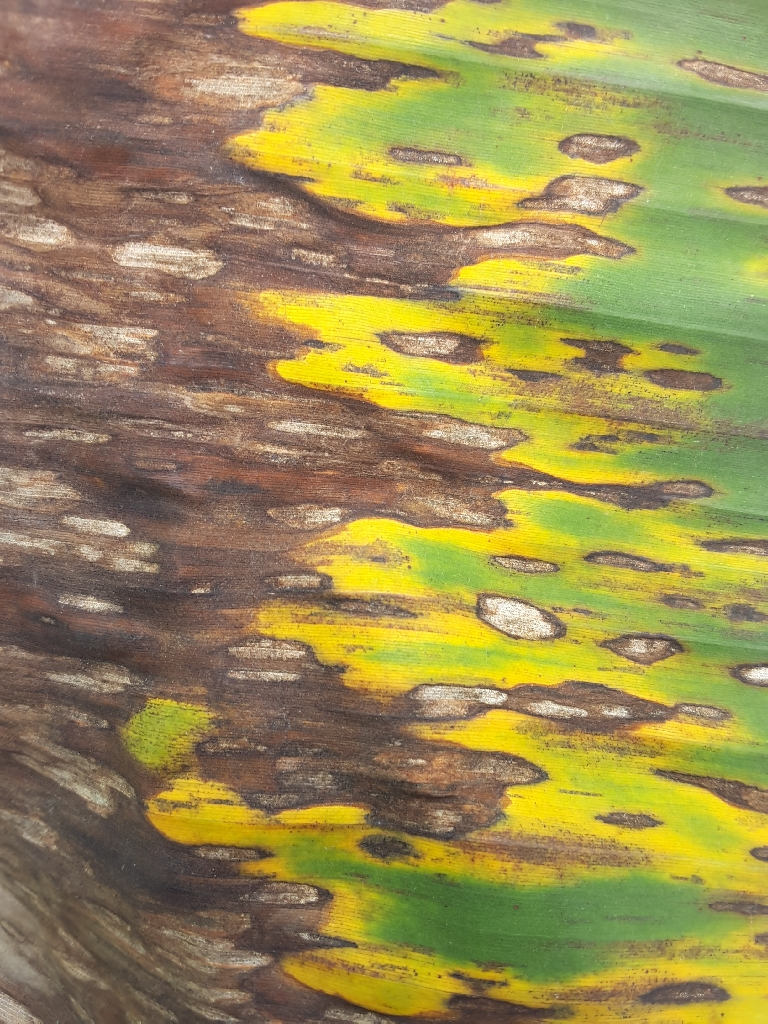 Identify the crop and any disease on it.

banana, black sigatoka
